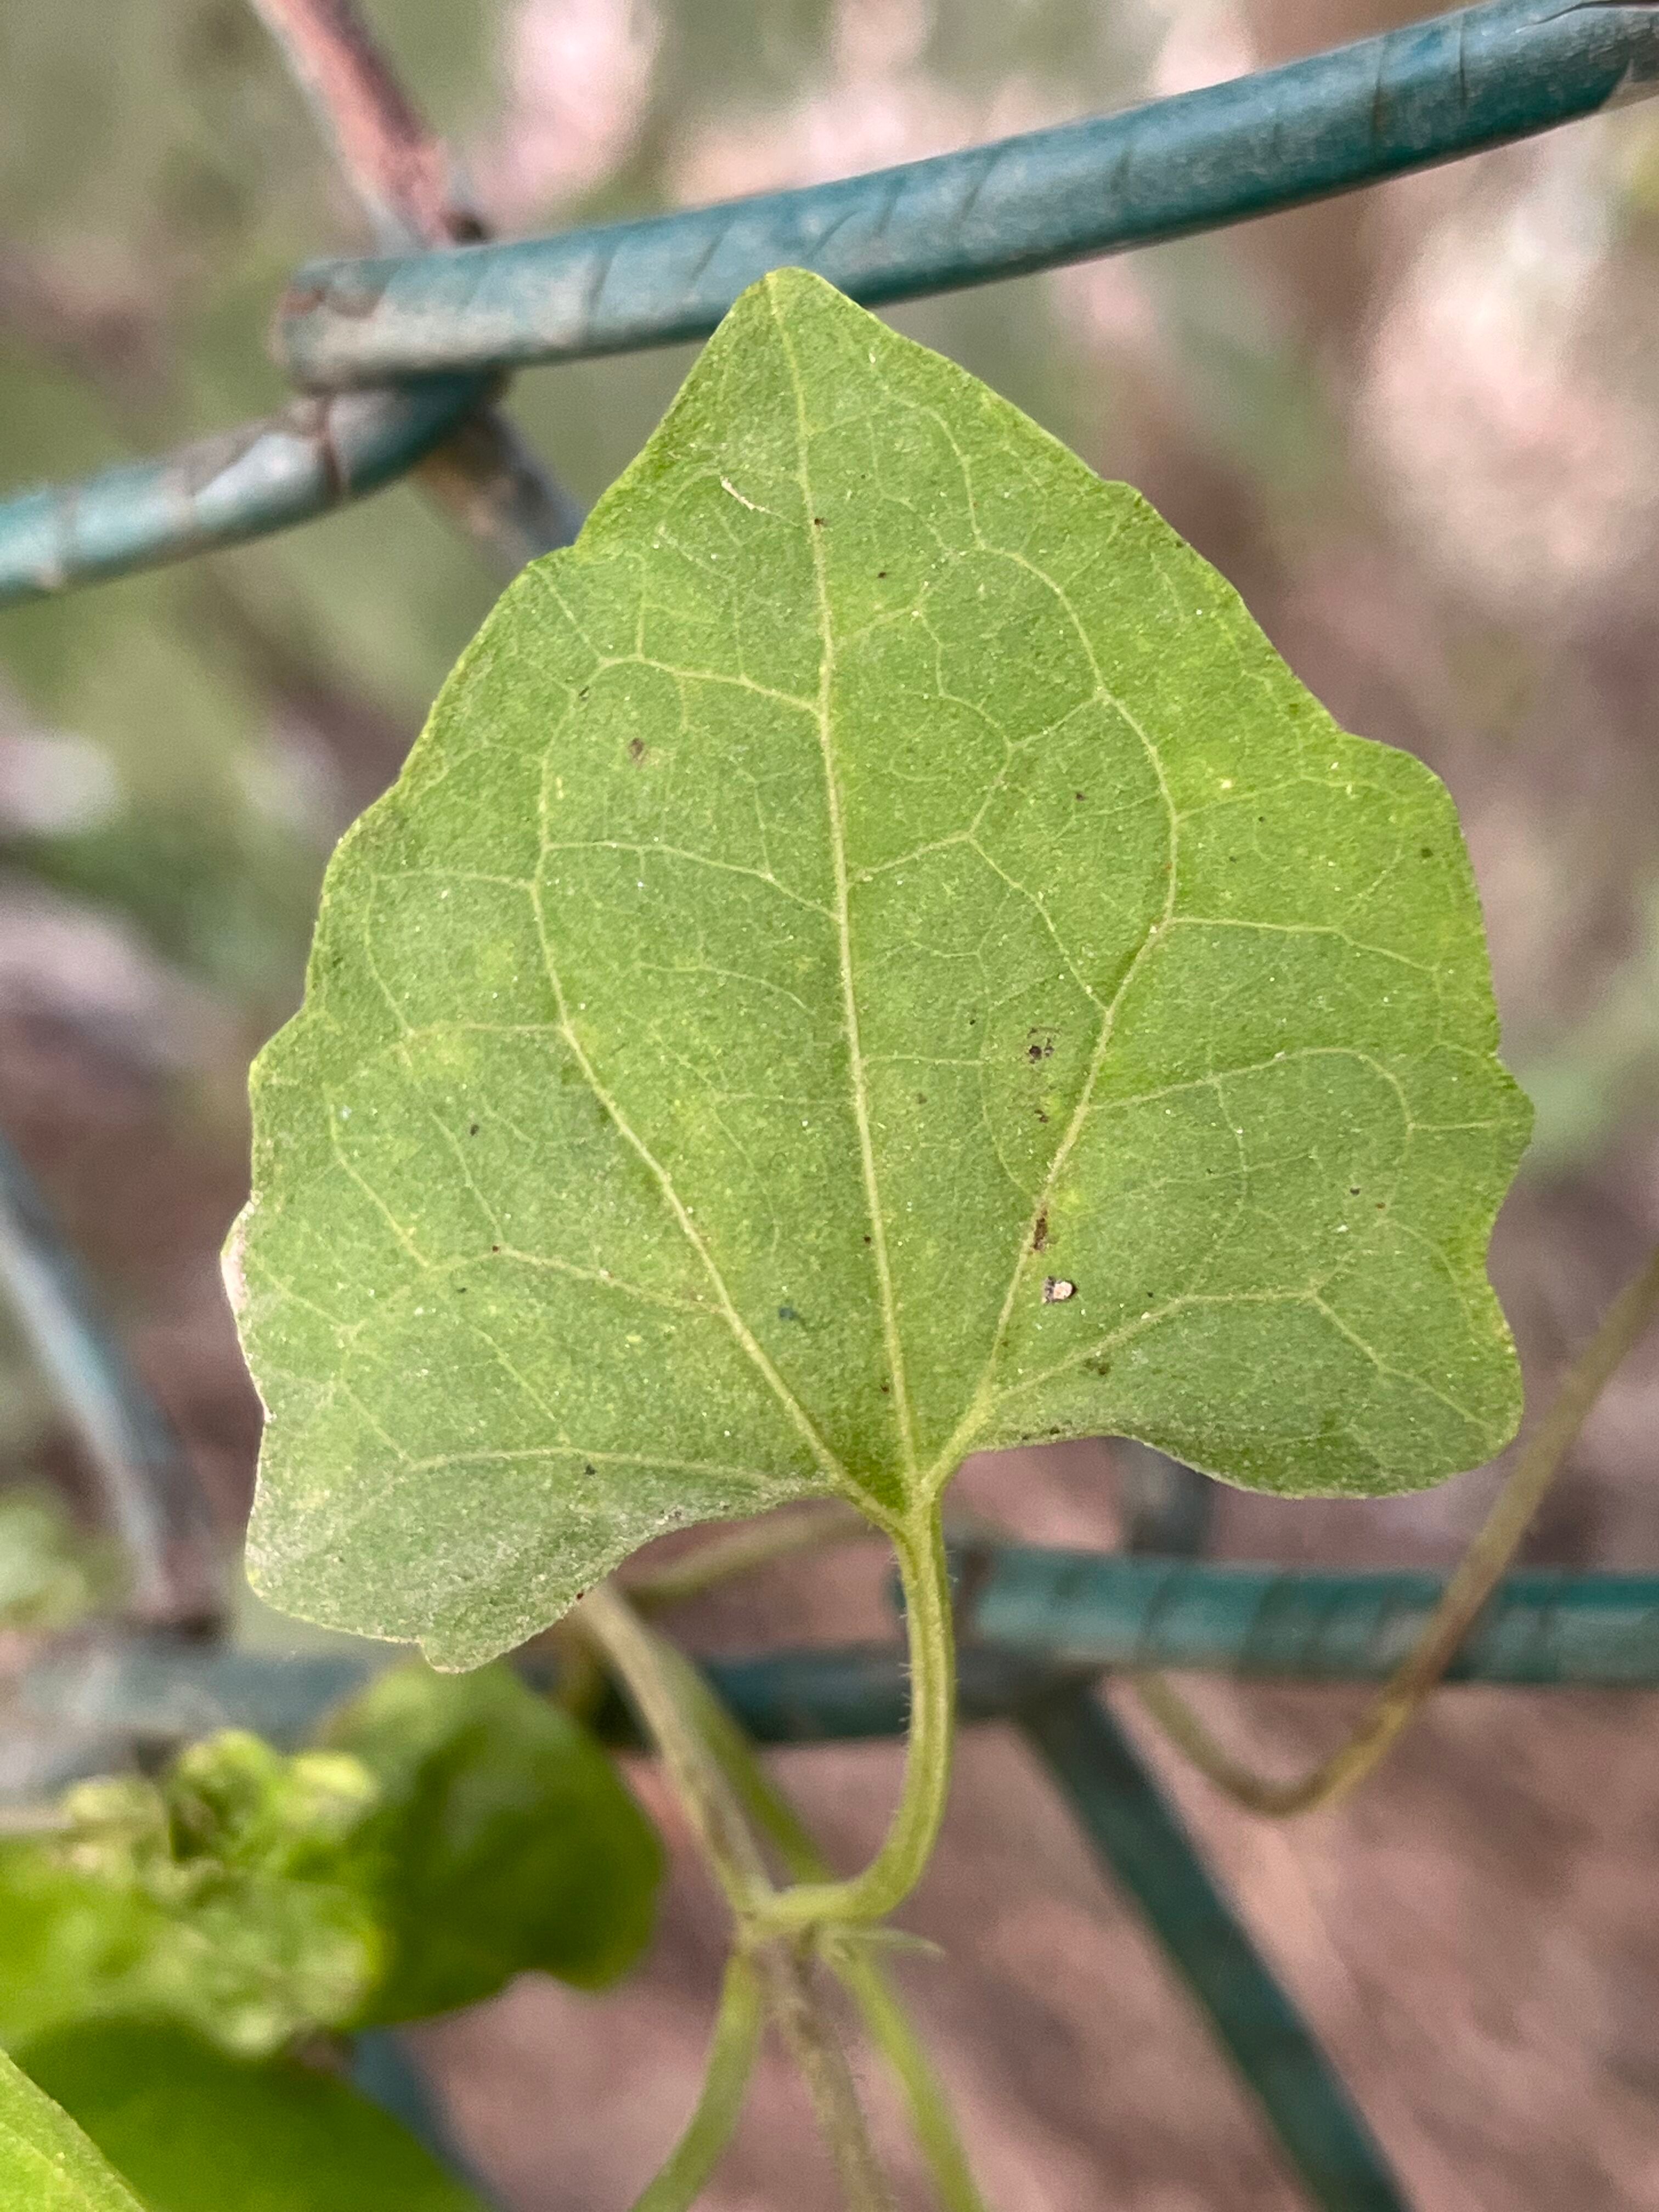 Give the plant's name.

bitter vine
